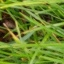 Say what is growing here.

grass
